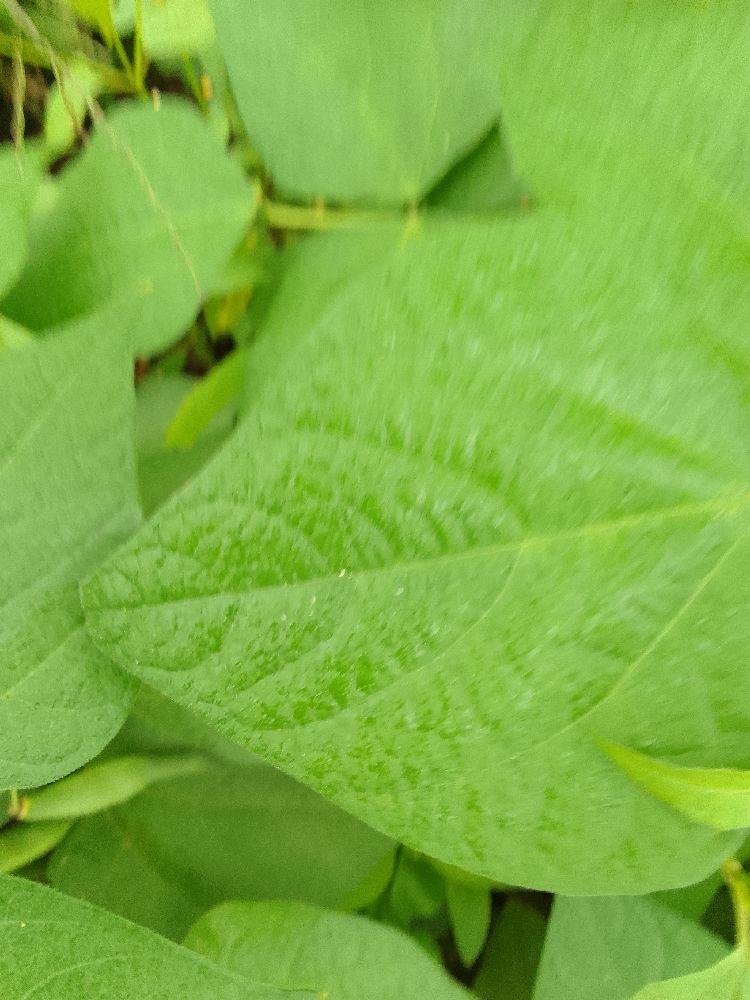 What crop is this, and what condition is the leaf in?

common bean, healthy
